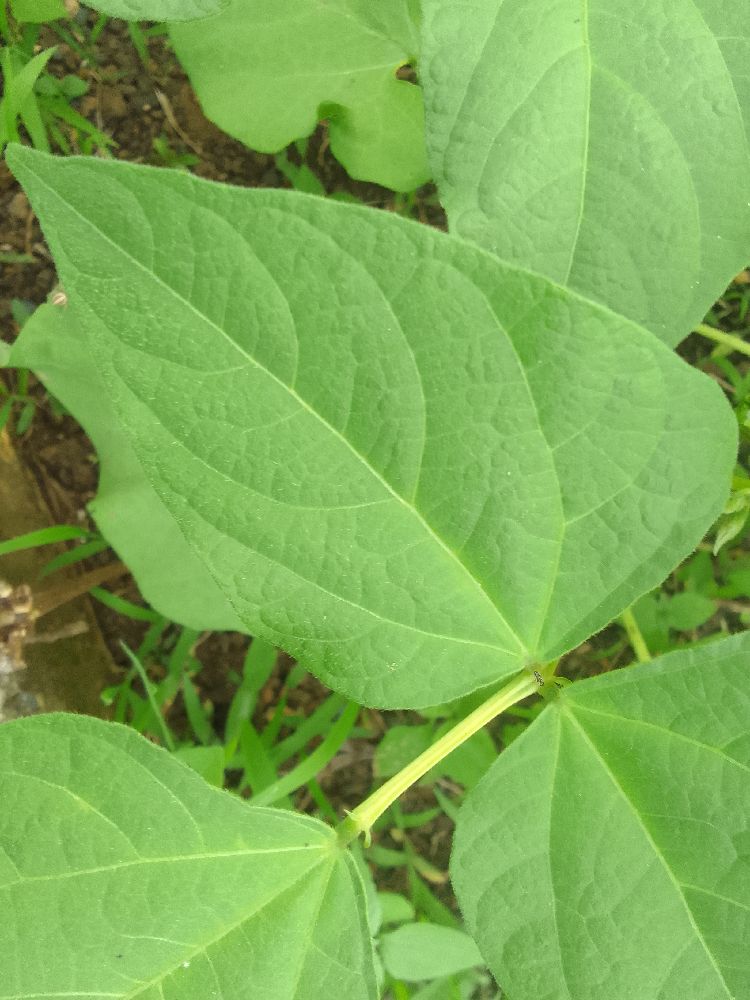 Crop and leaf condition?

common bean, healthy
